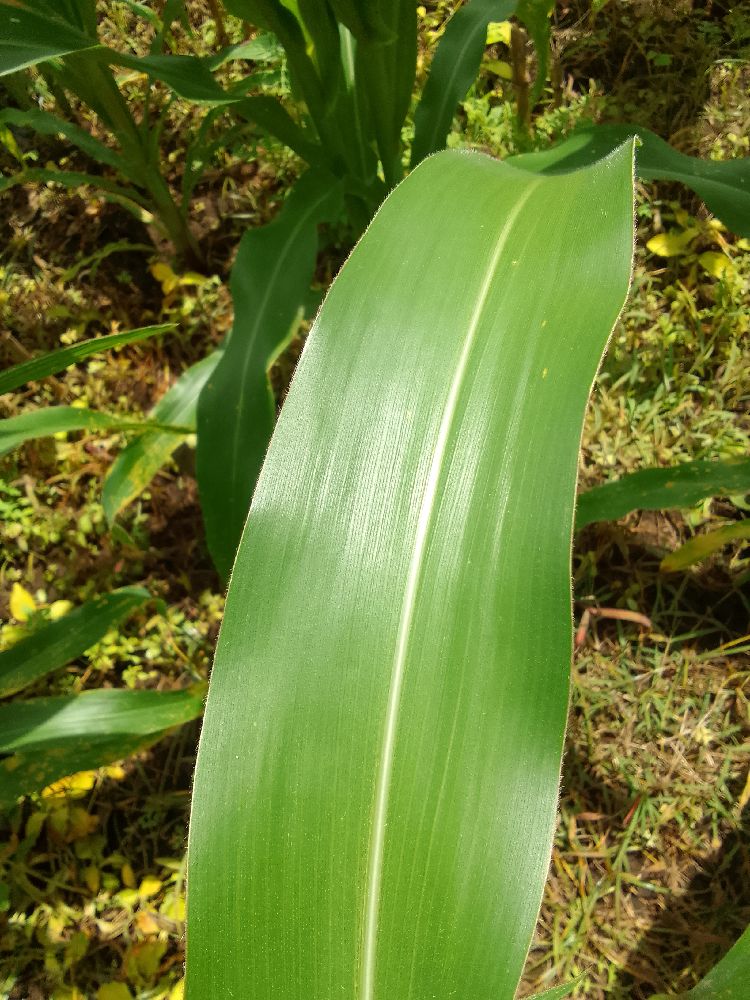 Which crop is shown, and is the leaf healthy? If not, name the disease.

maize, healthy
